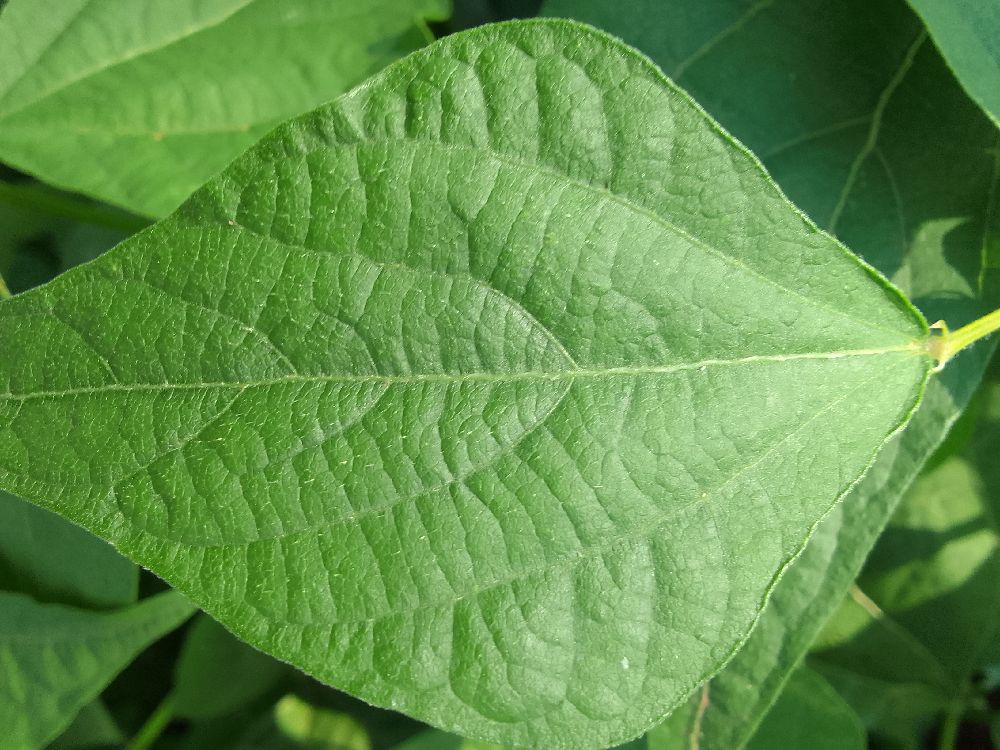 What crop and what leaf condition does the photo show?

common bean, healthy
